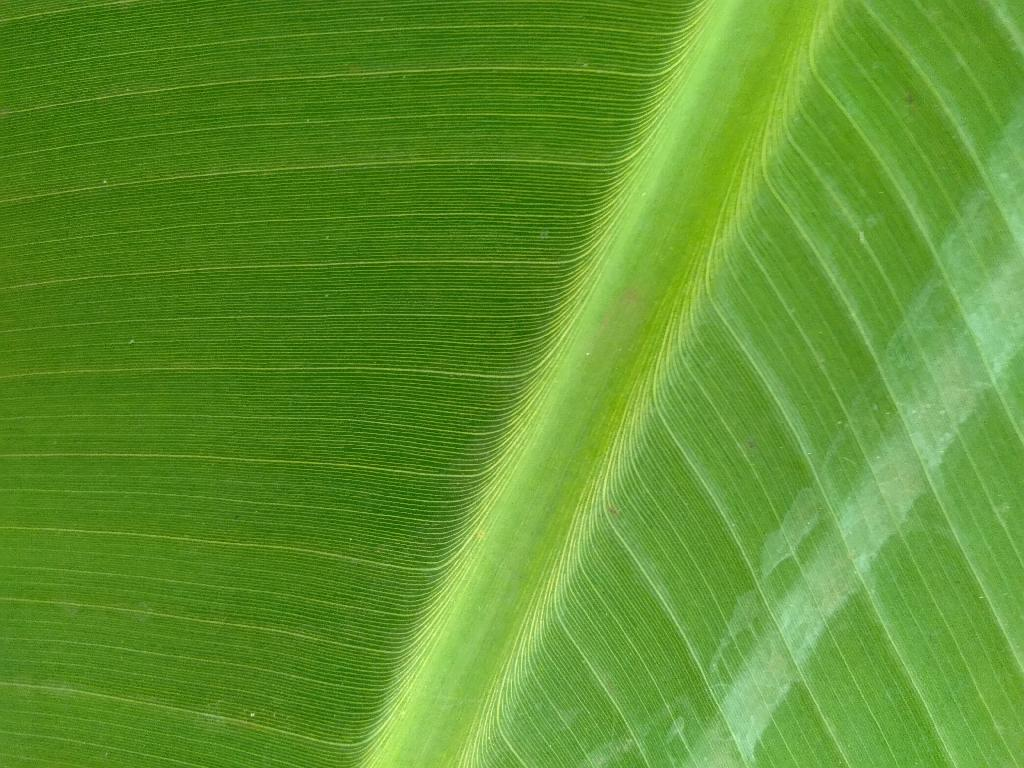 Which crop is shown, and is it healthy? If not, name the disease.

banana, healthy
